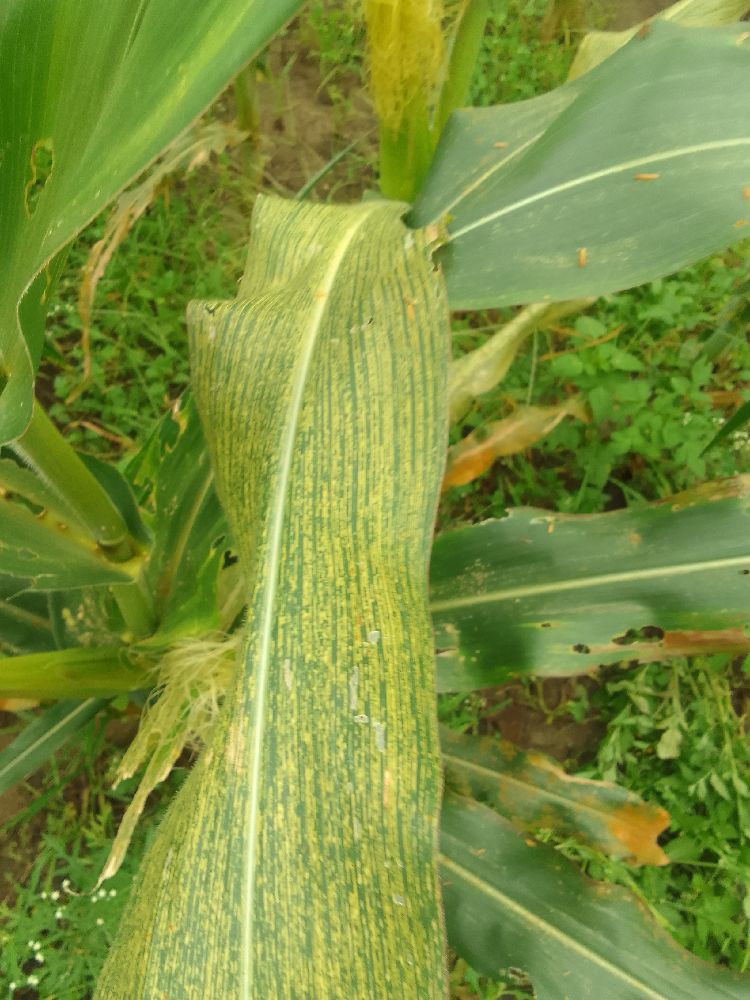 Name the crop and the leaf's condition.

maize, maize streak virus
